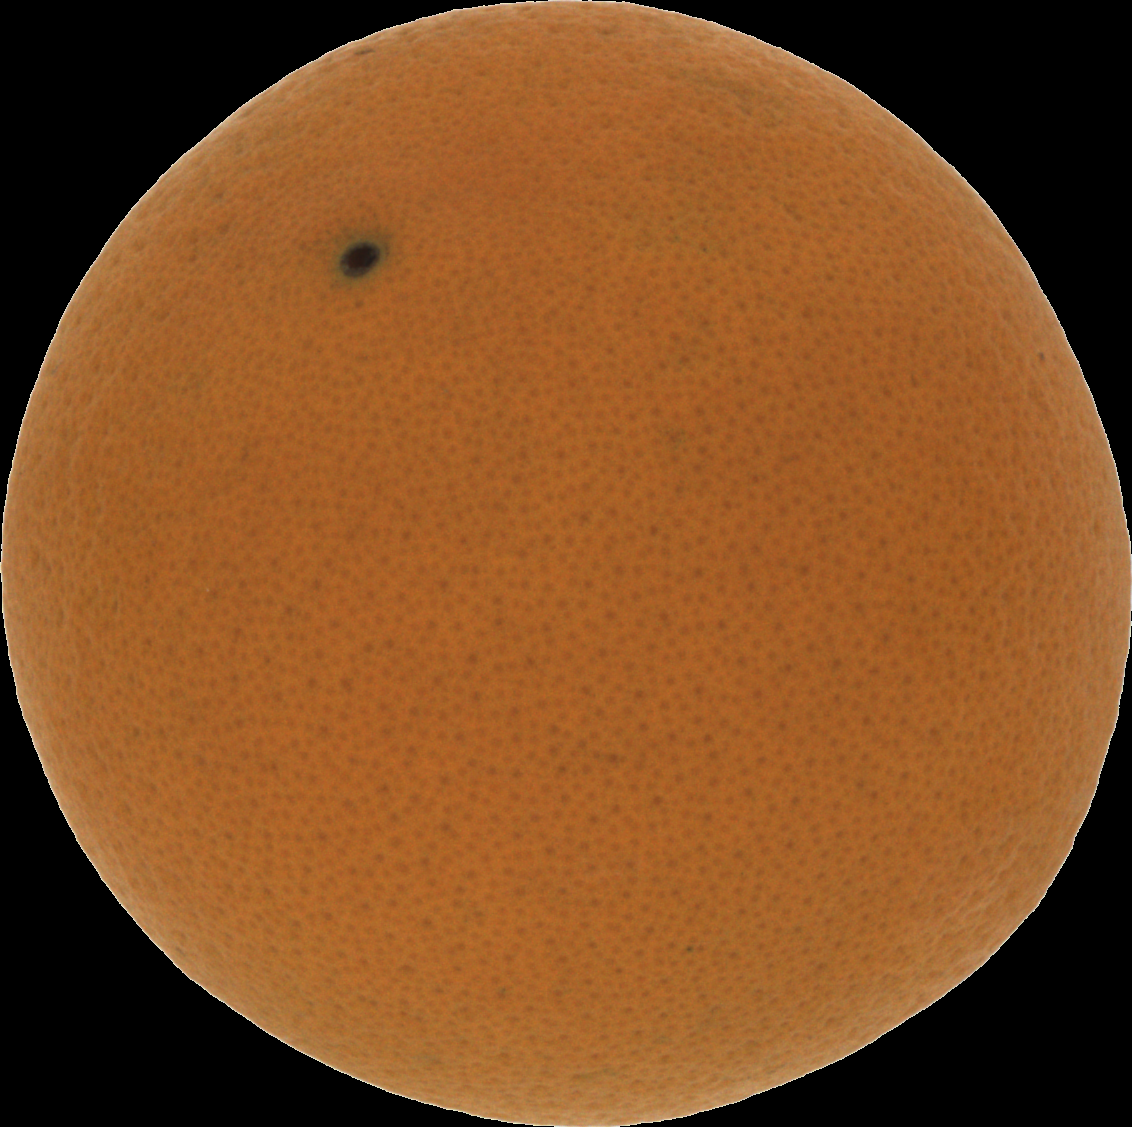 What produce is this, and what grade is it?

orange, good
